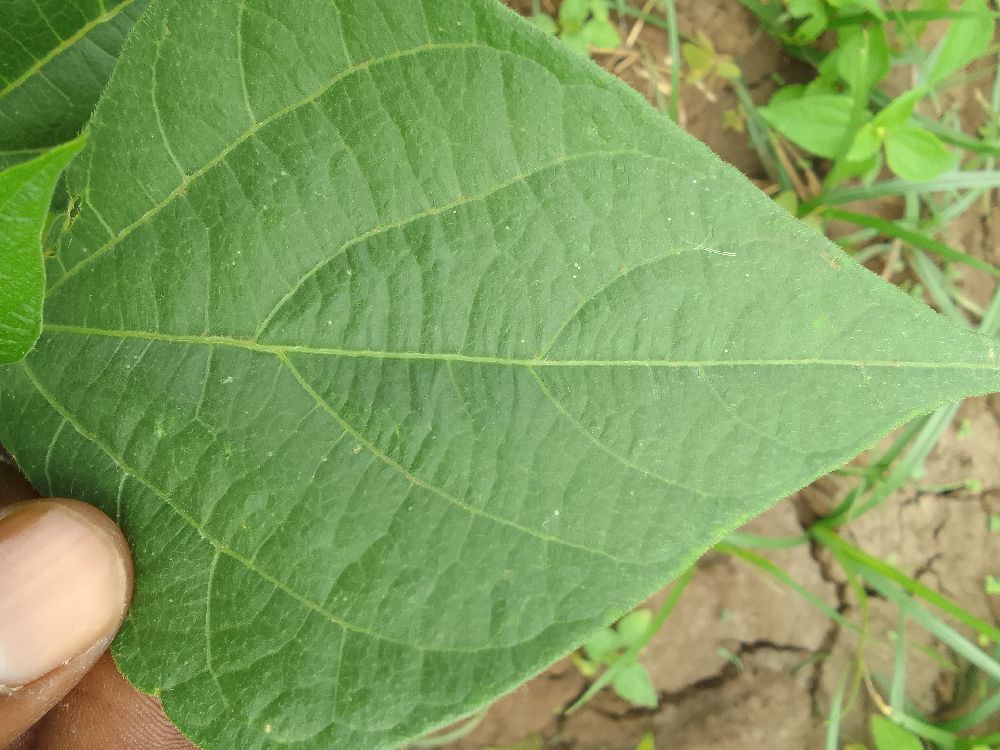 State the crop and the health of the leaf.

common bean, healthy
